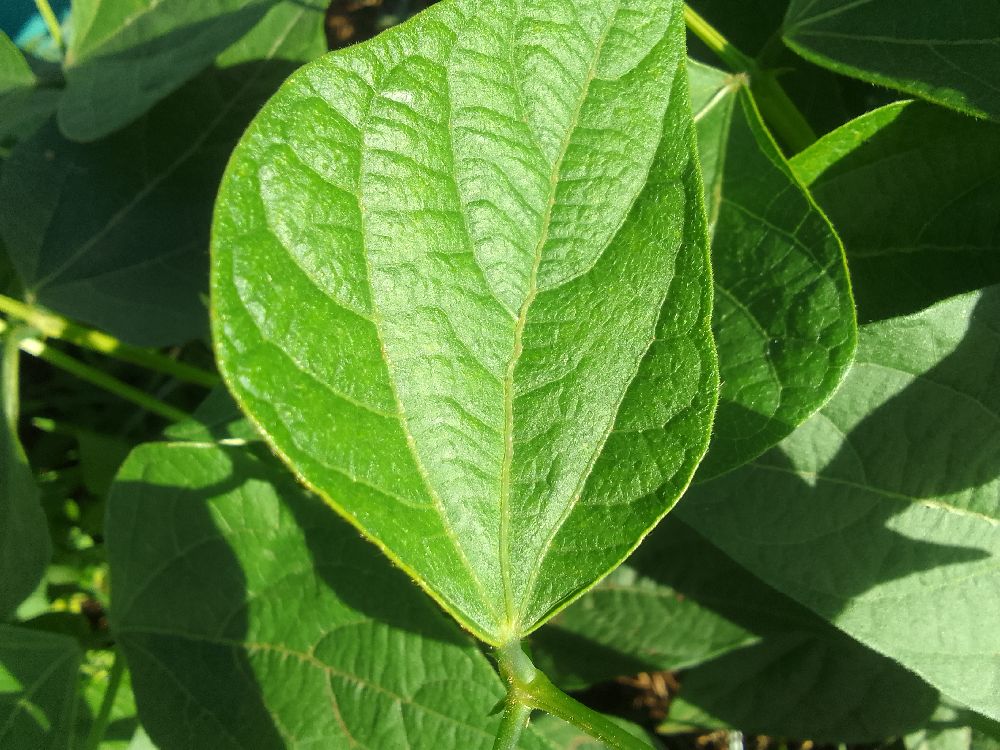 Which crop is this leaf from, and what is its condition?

common bean, healthy
